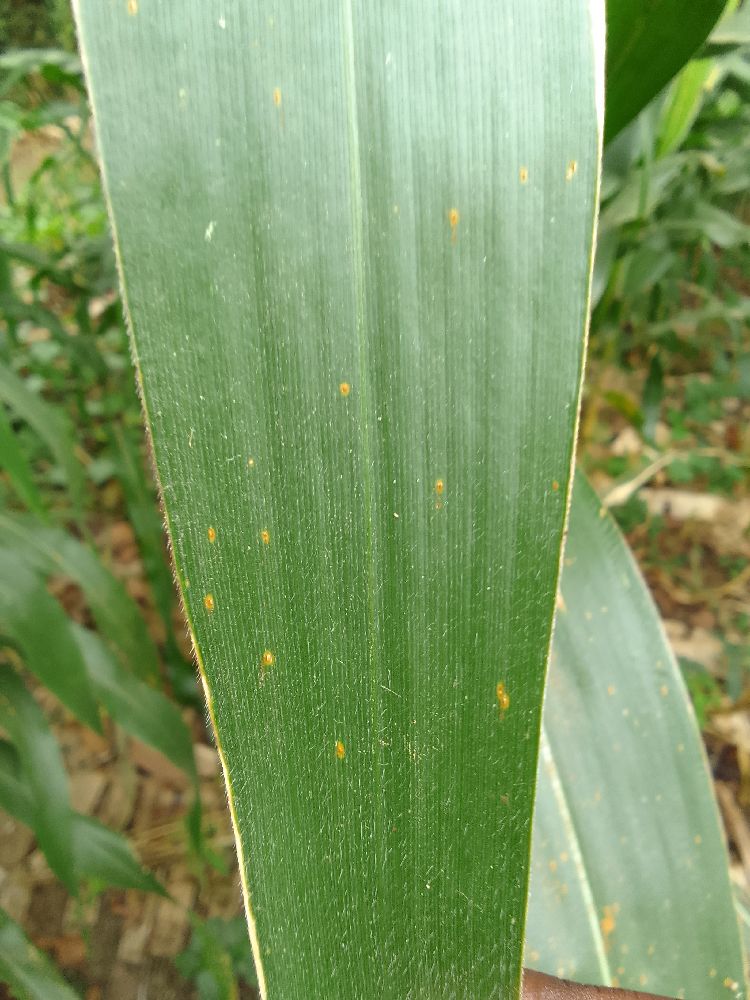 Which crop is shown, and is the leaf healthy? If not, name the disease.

maize, healthy
